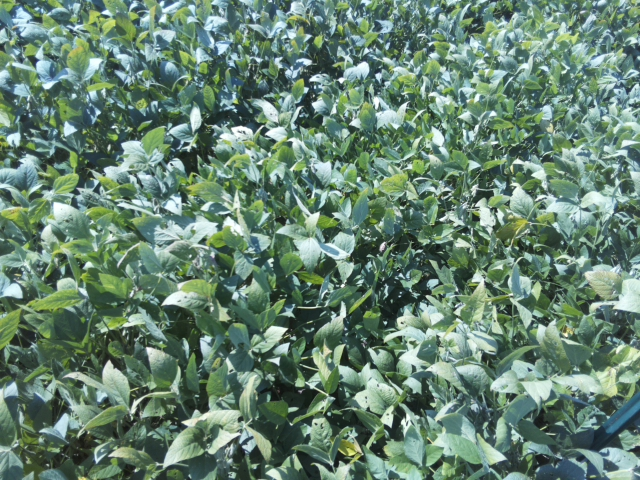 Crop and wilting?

soybean, slight leaflet or petiole turgor loss in upper canopy
